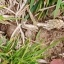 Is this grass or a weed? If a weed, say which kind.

grass
